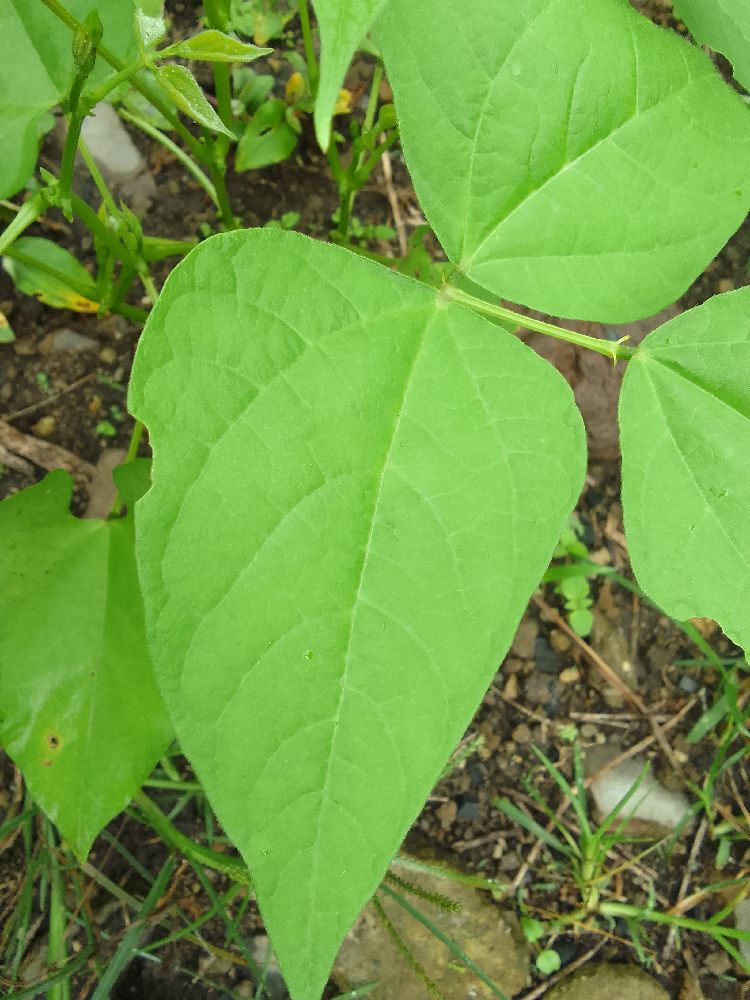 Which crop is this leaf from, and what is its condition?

common bean, healthy
